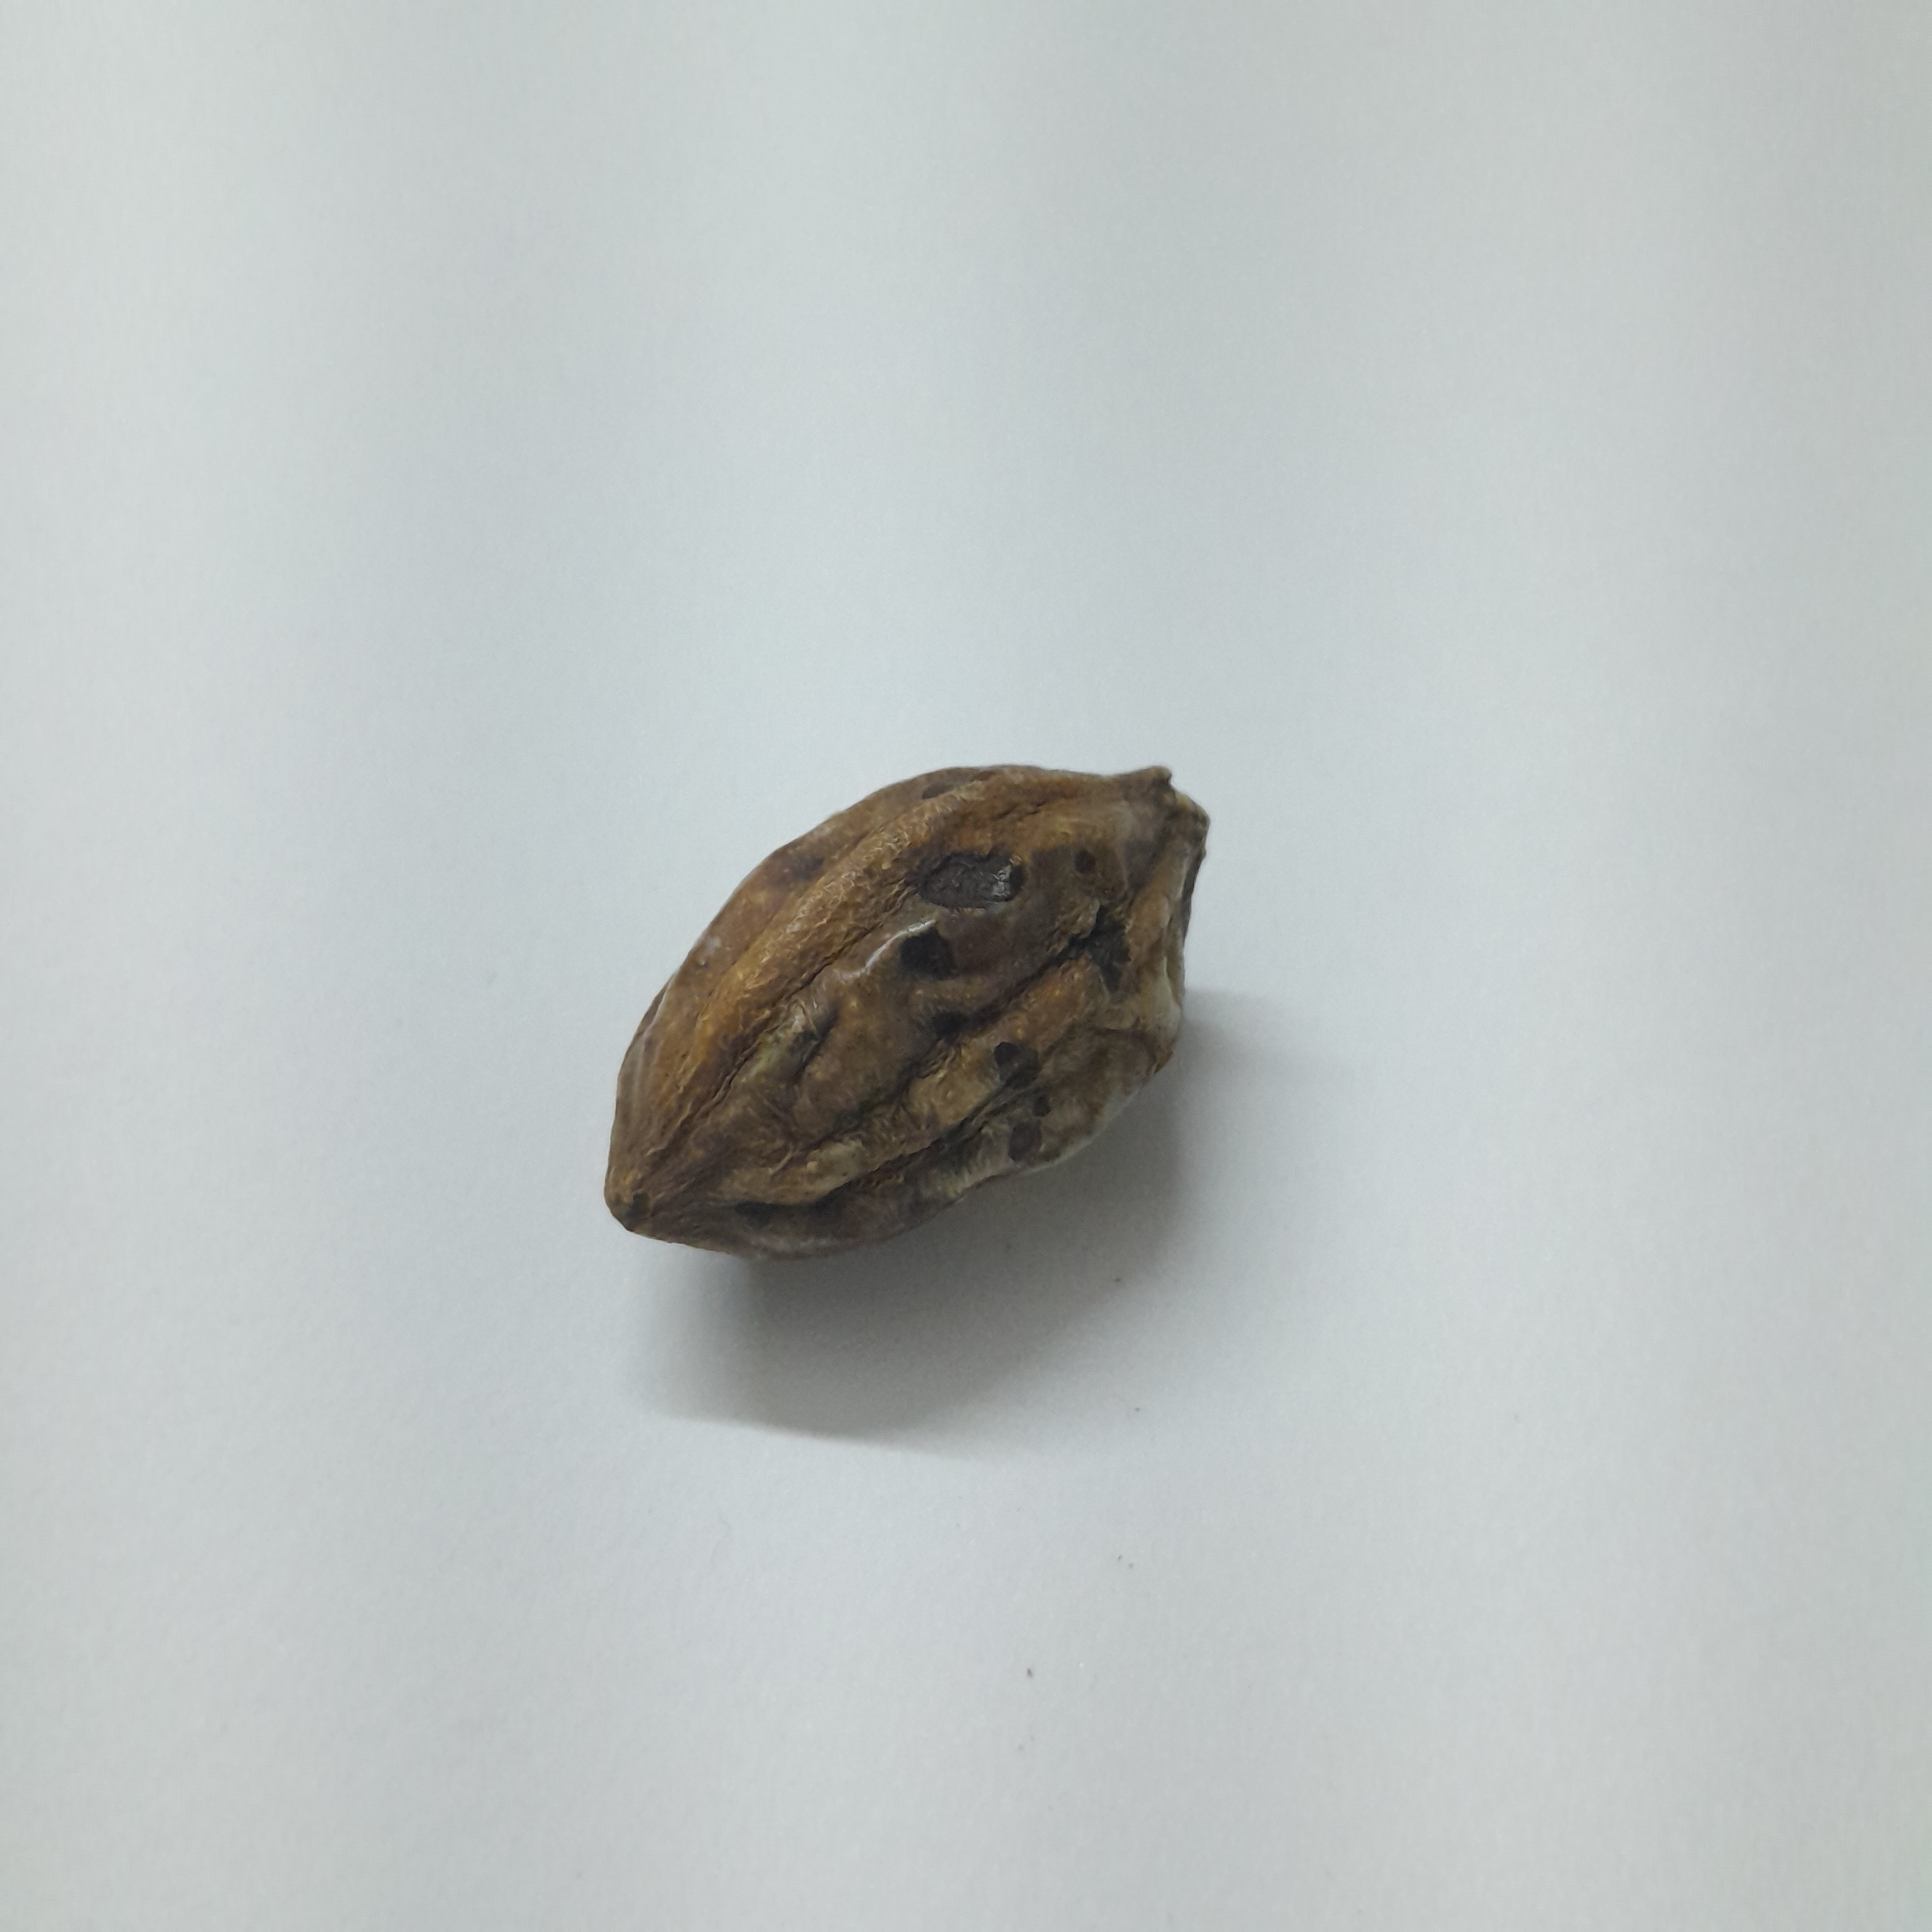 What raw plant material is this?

hirdaa
